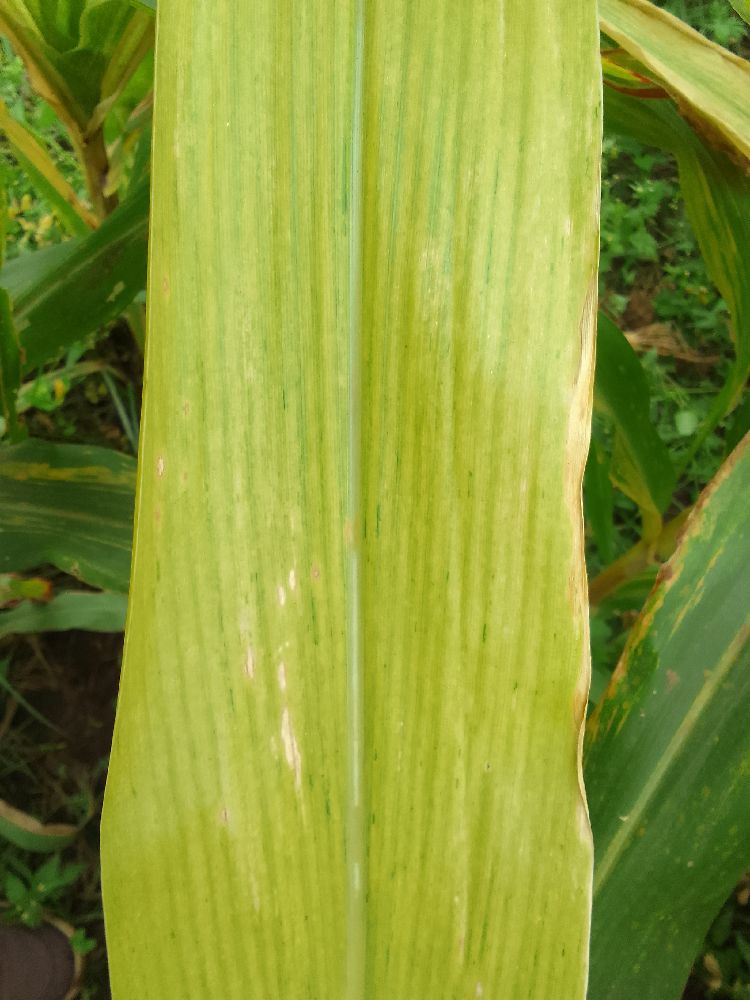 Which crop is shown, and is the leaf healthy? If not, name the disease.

maize, maize lethal necrosis
